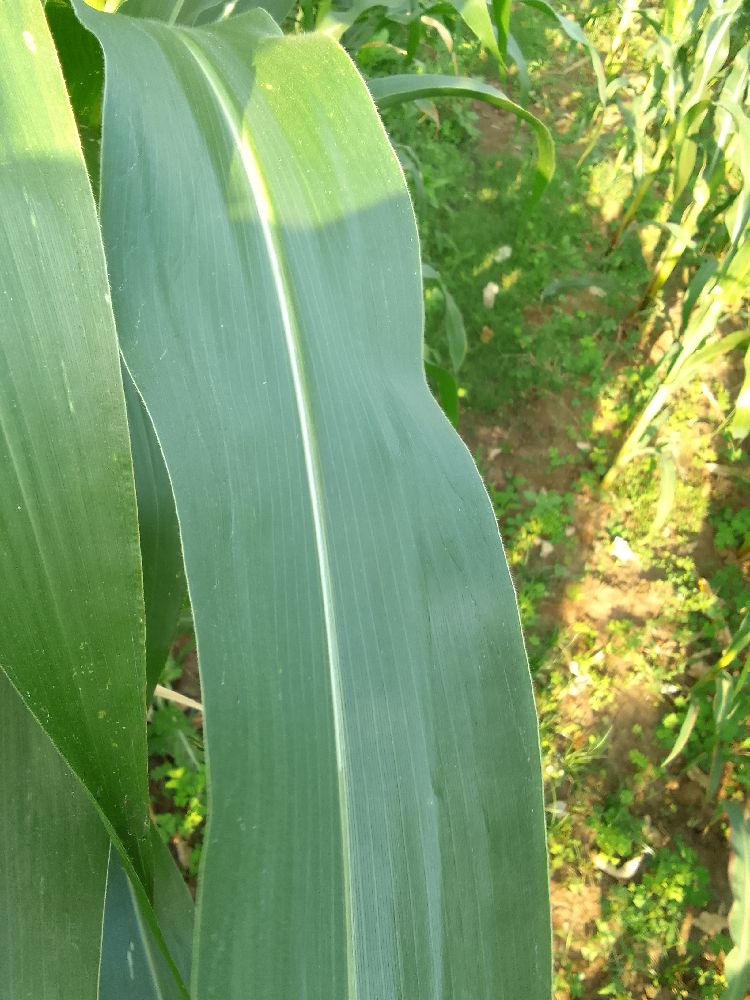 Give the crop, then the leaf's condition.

maize, healthy
